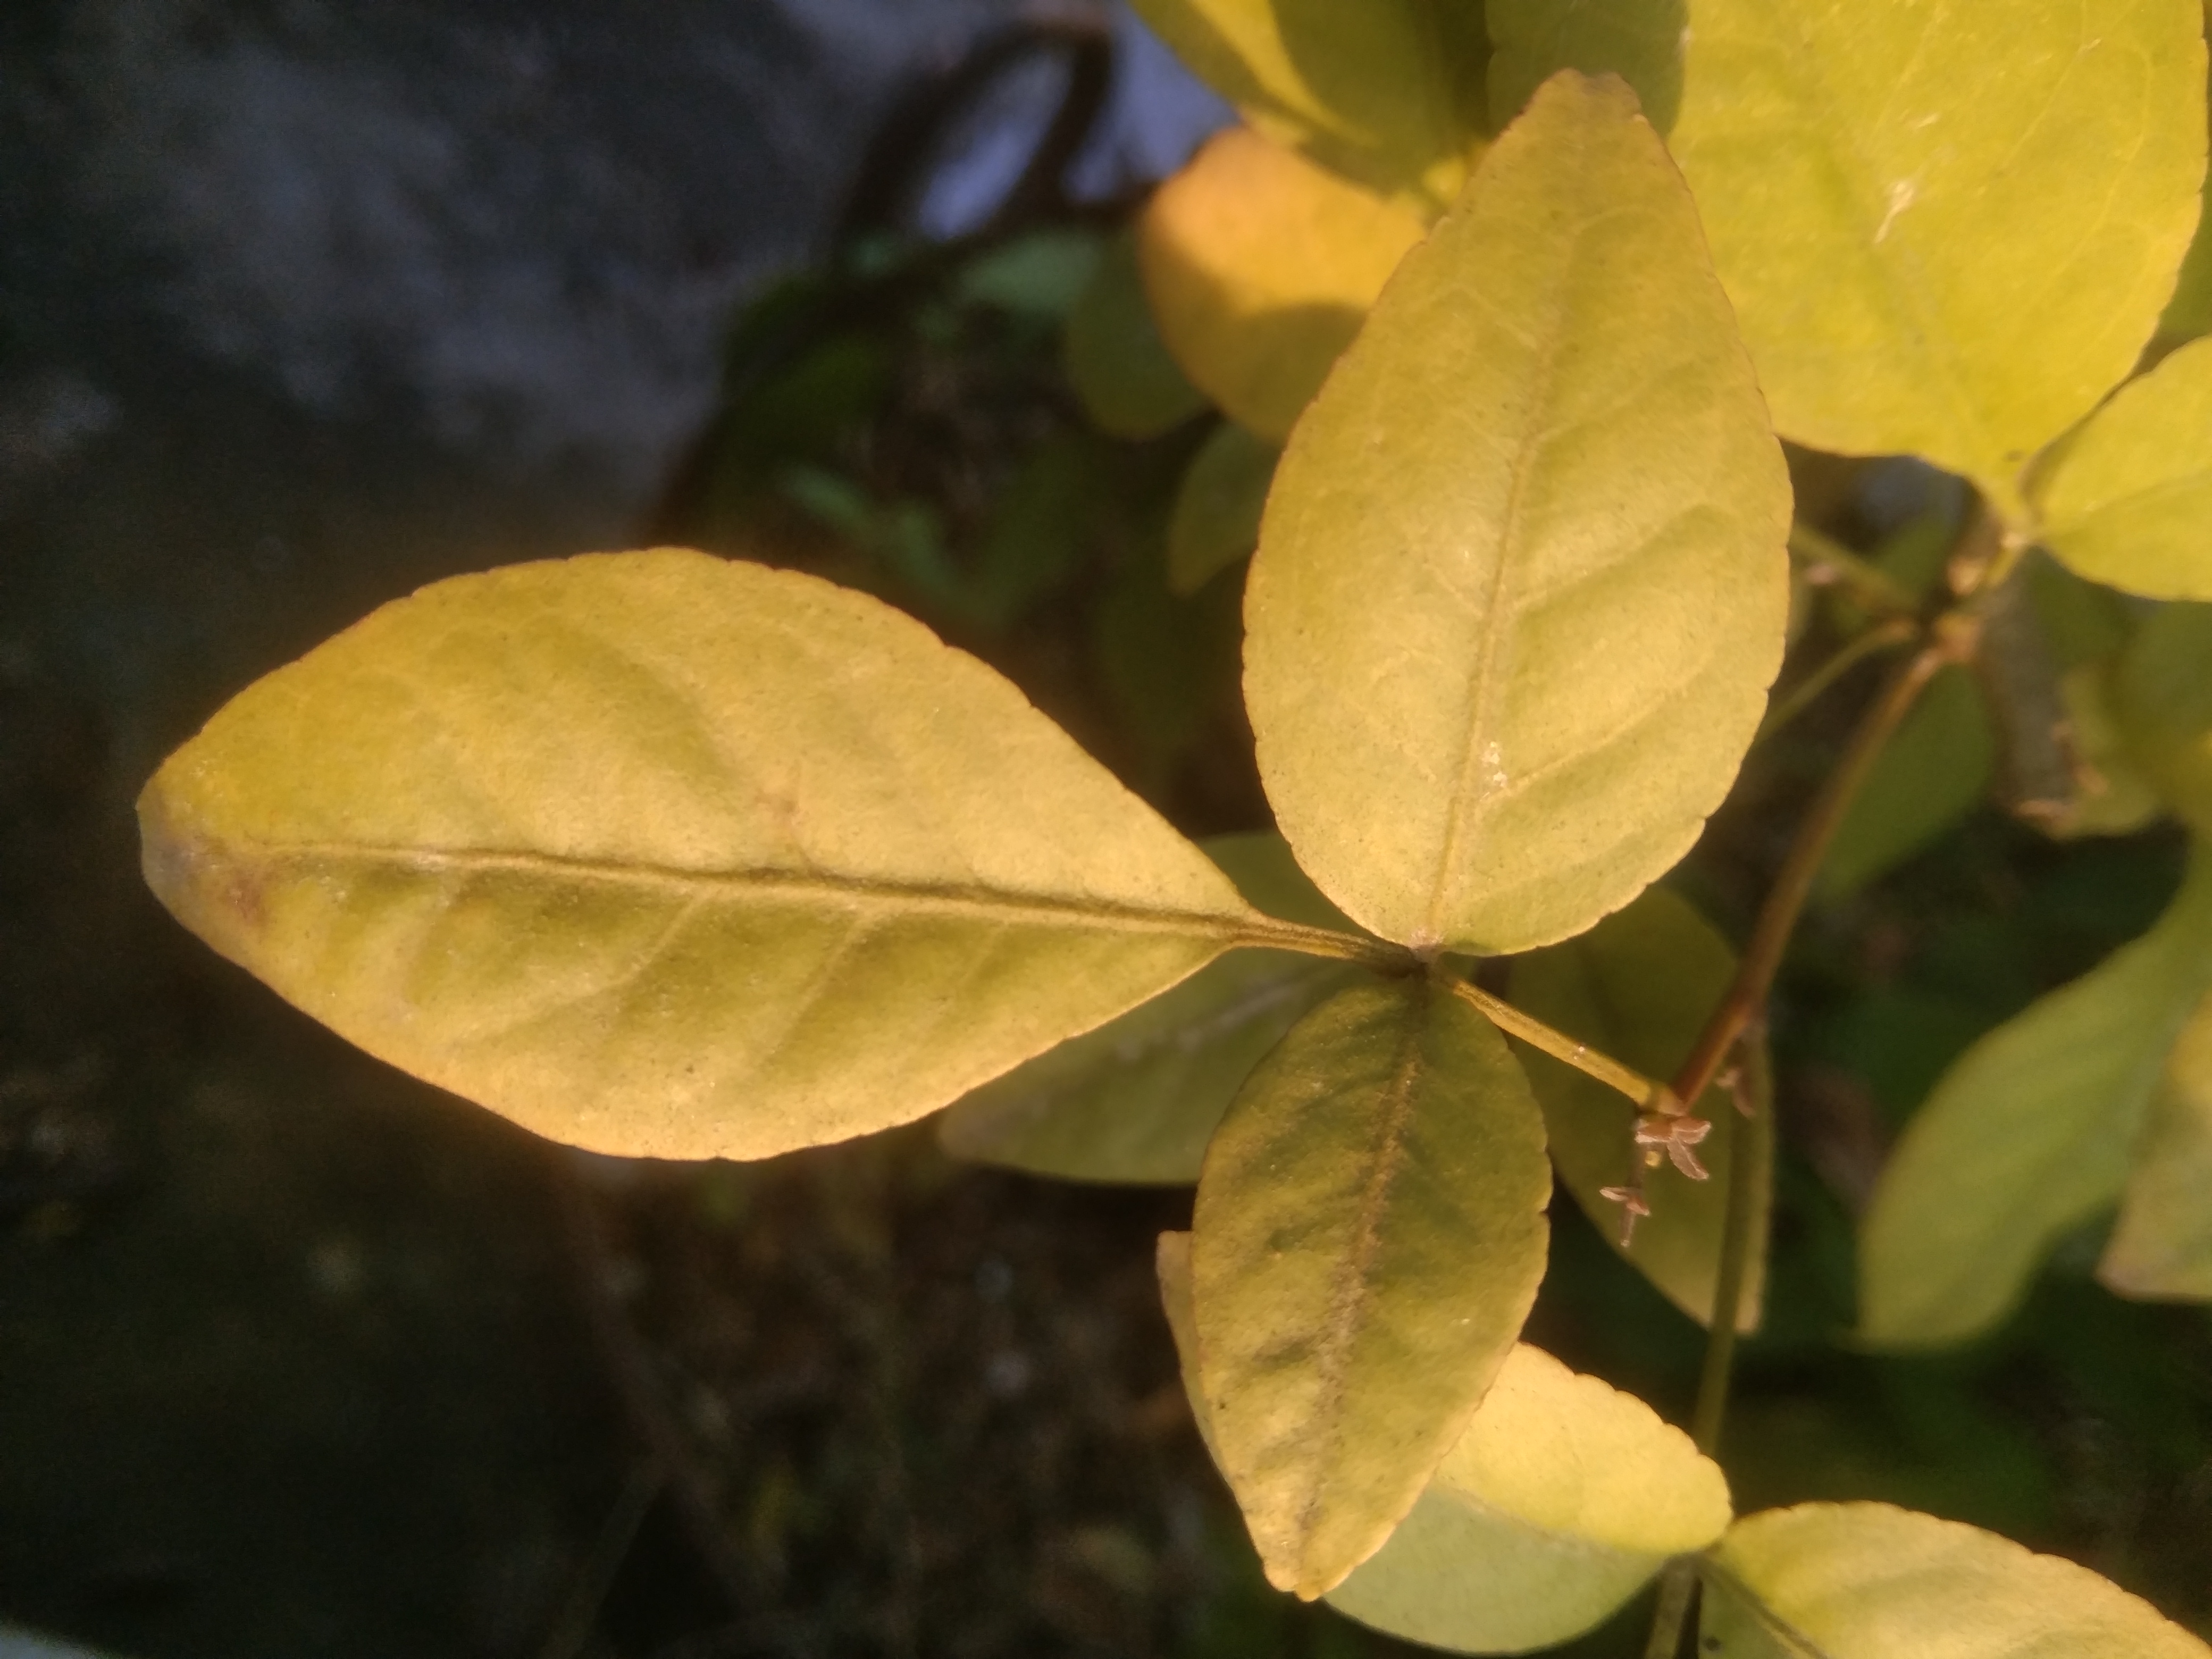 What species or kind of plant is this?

wood apple
